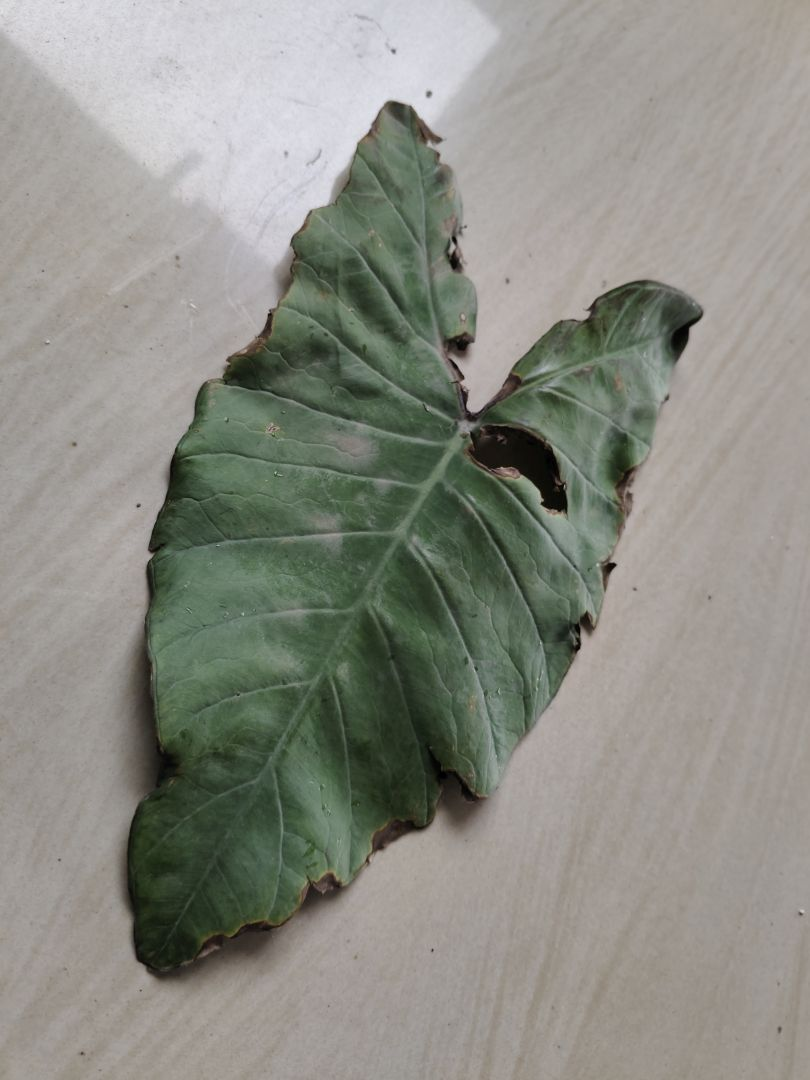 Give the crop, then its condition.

taro, leaf blight
